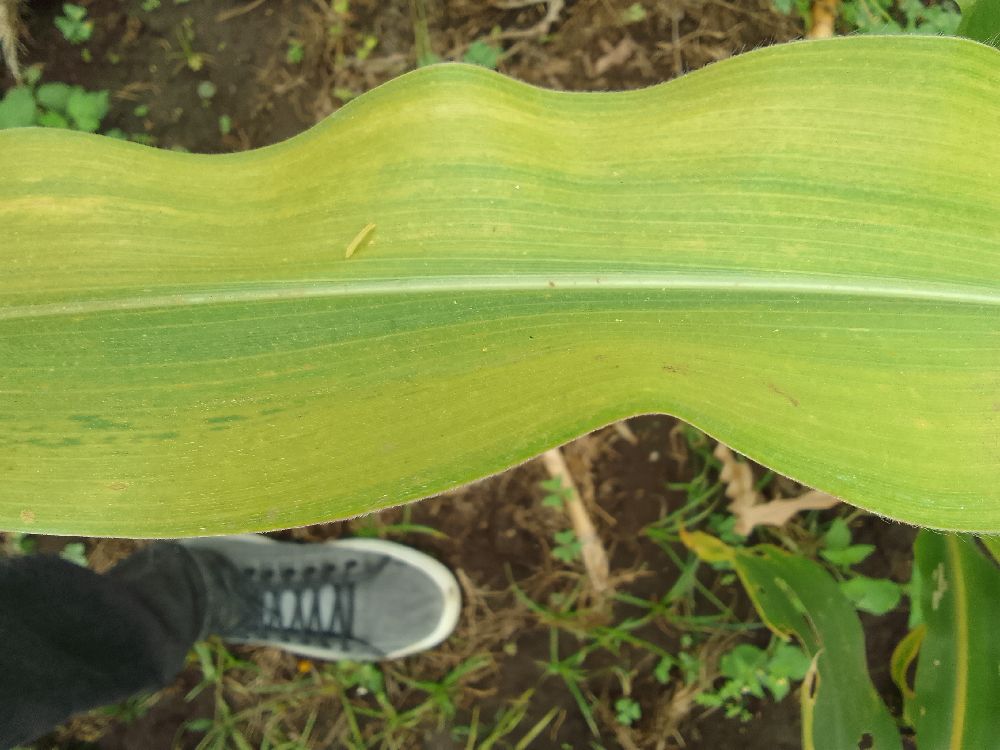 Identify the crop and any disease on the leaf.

maize, maize lethal necrosis
